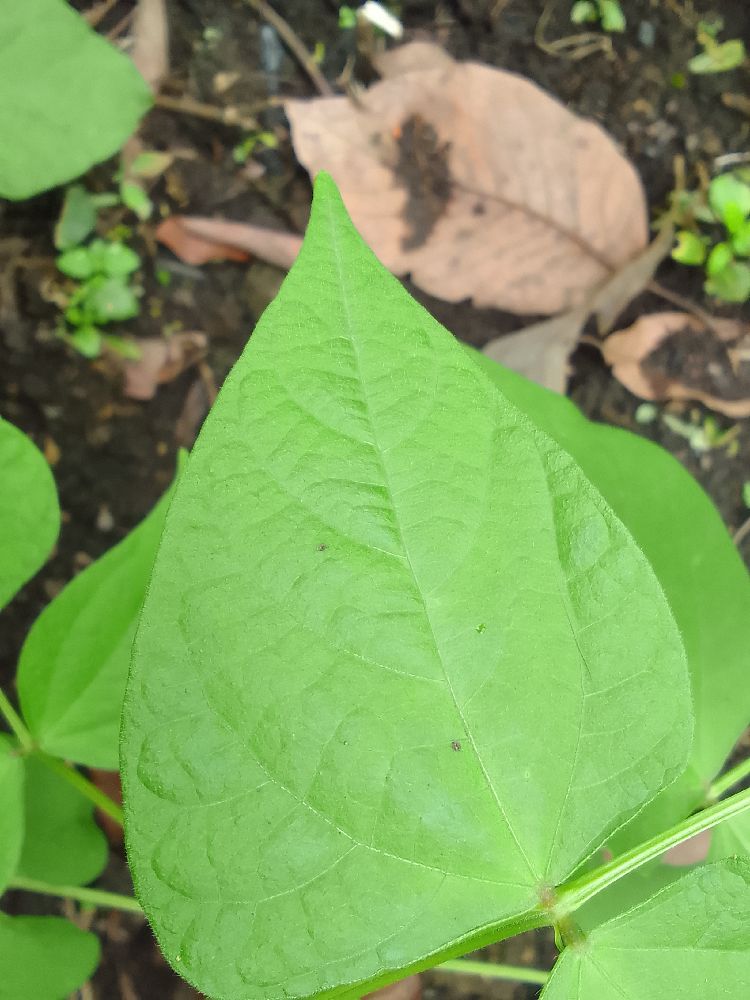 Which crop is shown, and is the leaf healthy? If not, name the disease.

common bean, healthy
